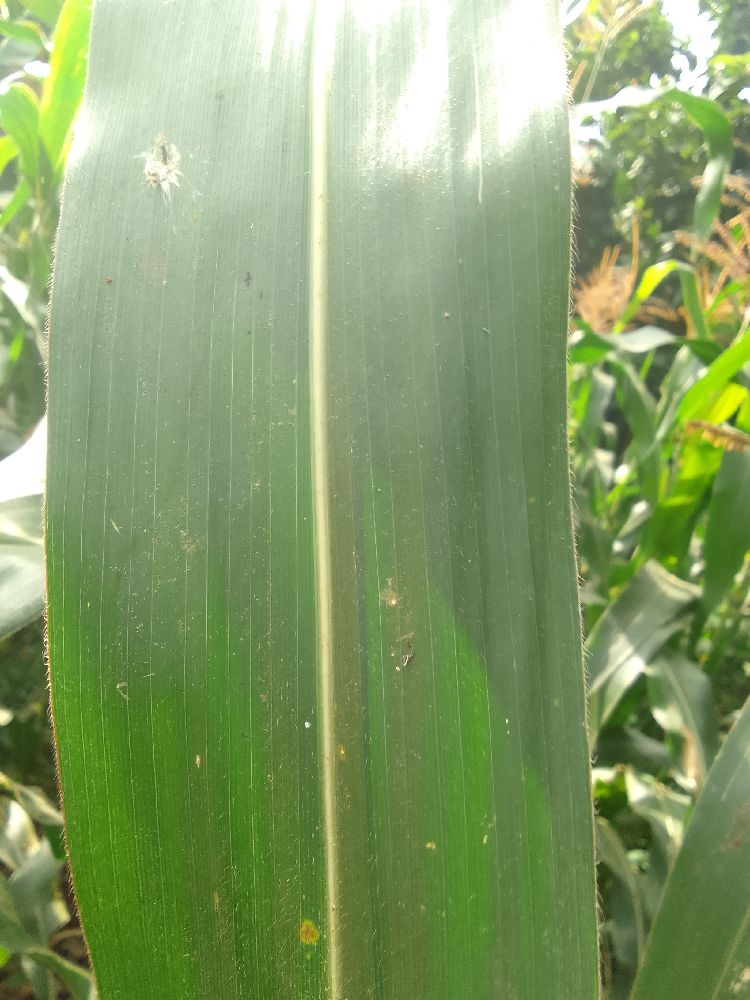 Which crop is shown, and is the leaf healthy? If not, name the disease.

maize, healthy
